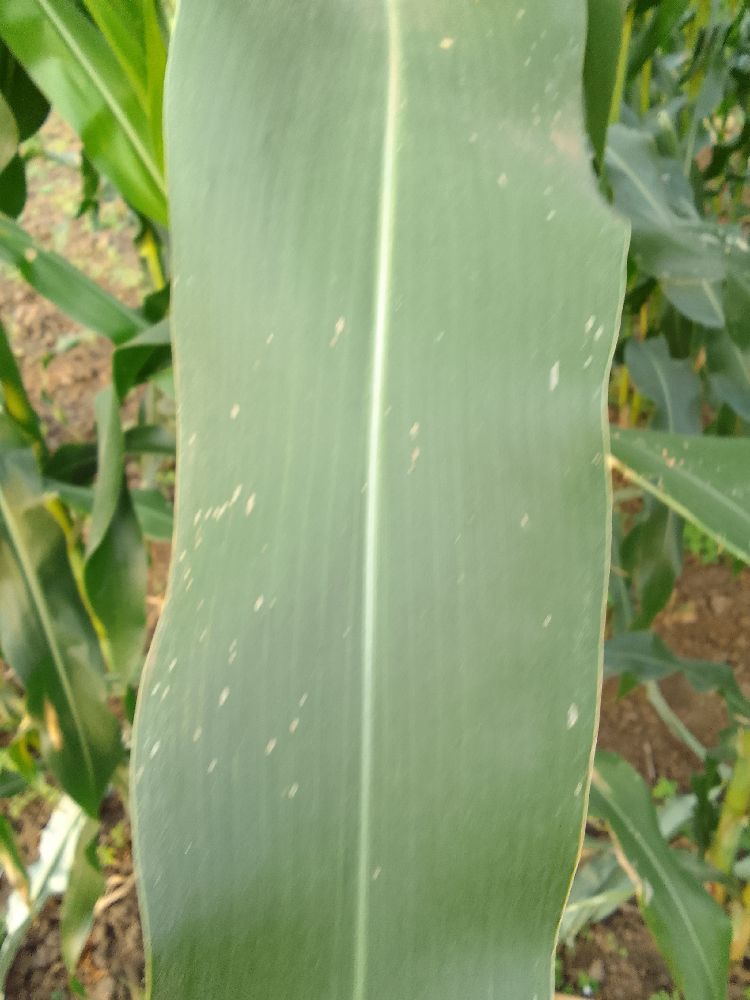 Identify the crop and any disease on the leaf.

maize, healthy
